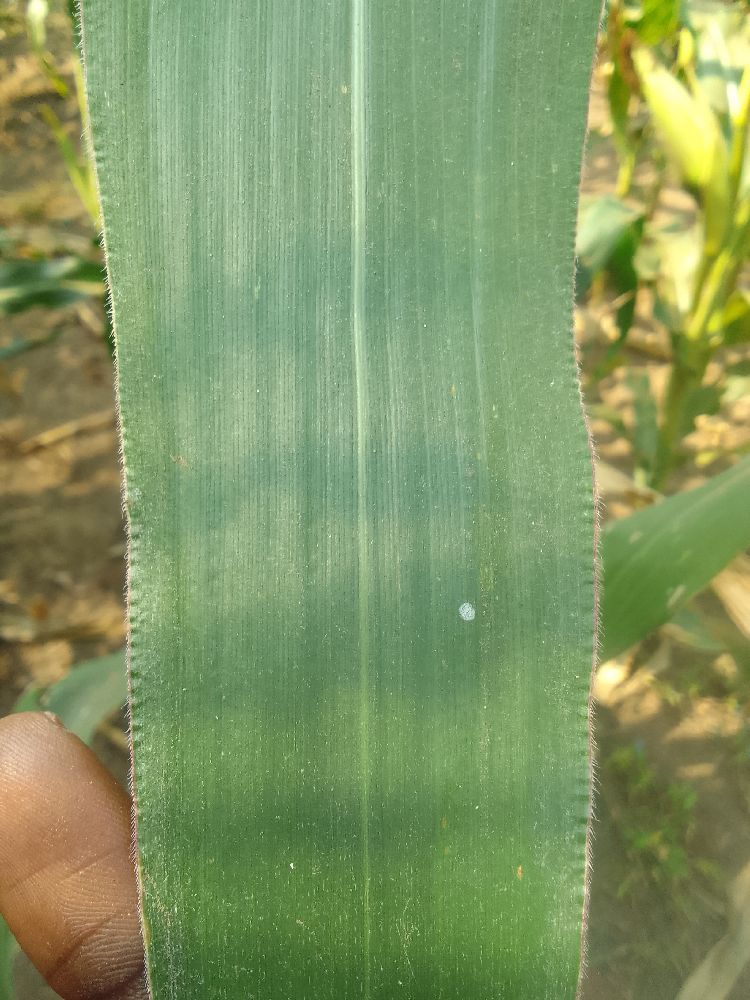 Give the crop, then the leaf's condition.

maize, healthy
